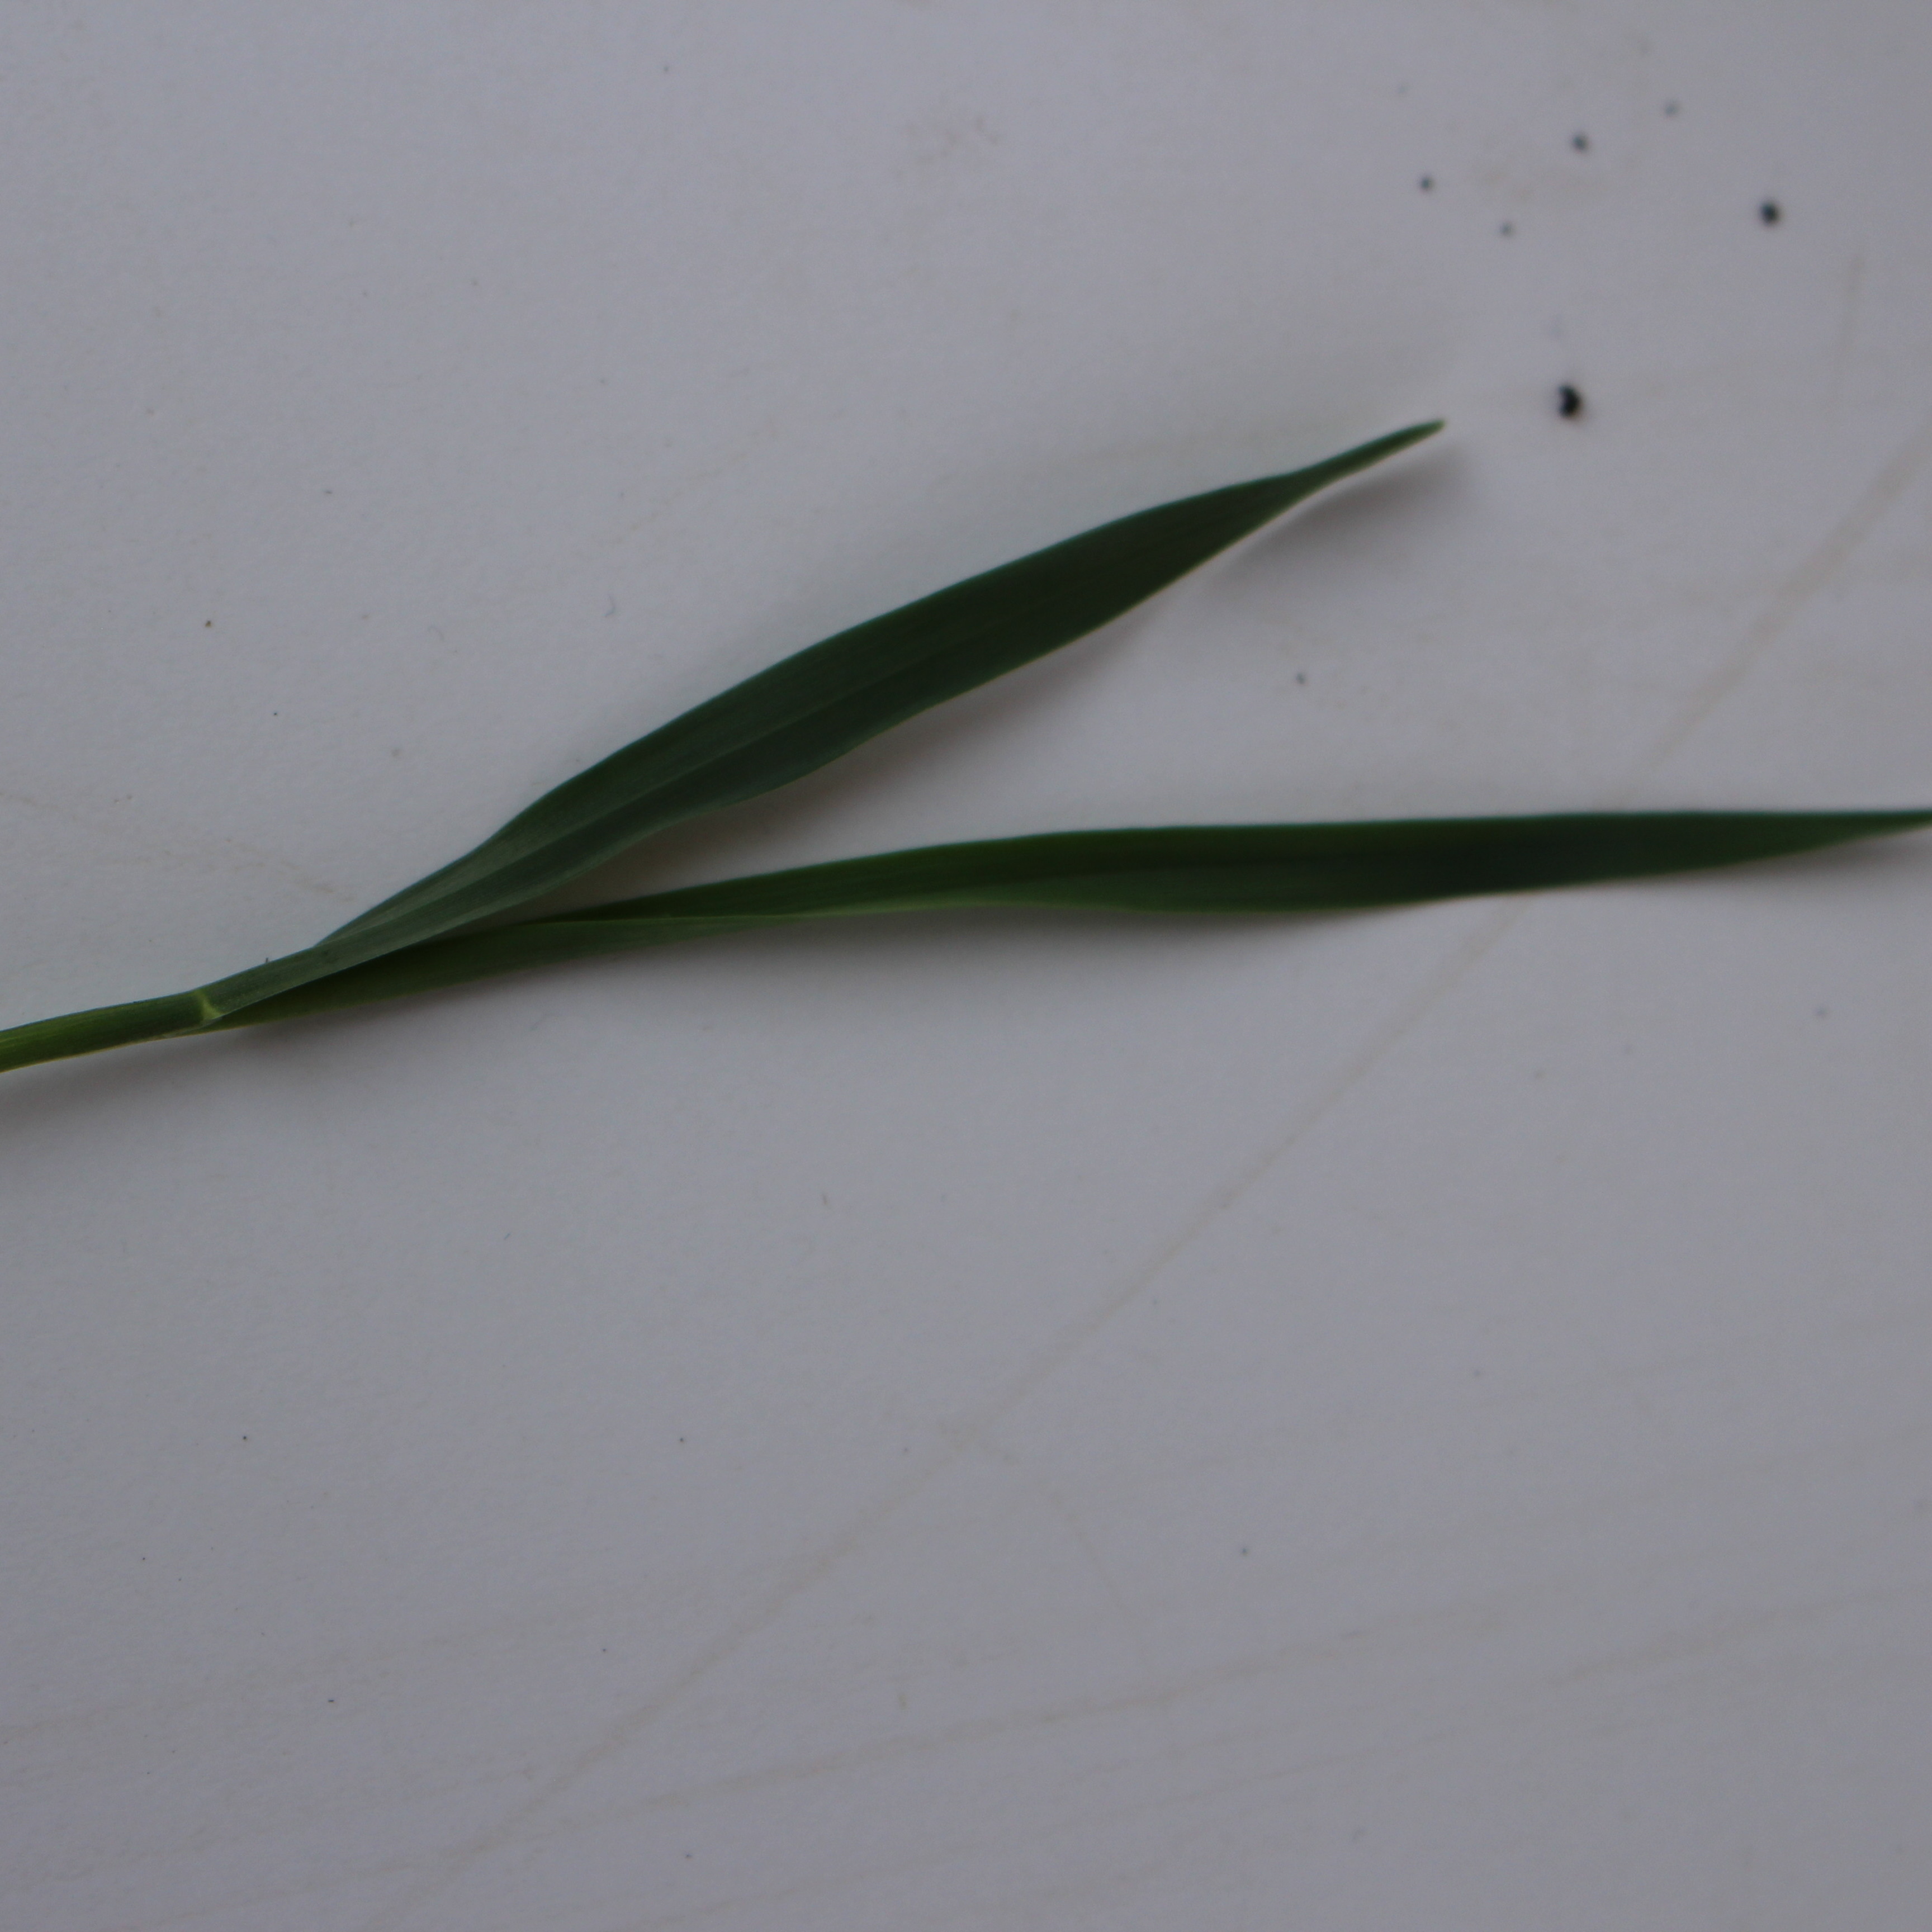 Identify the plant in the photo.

Avena sterilis
